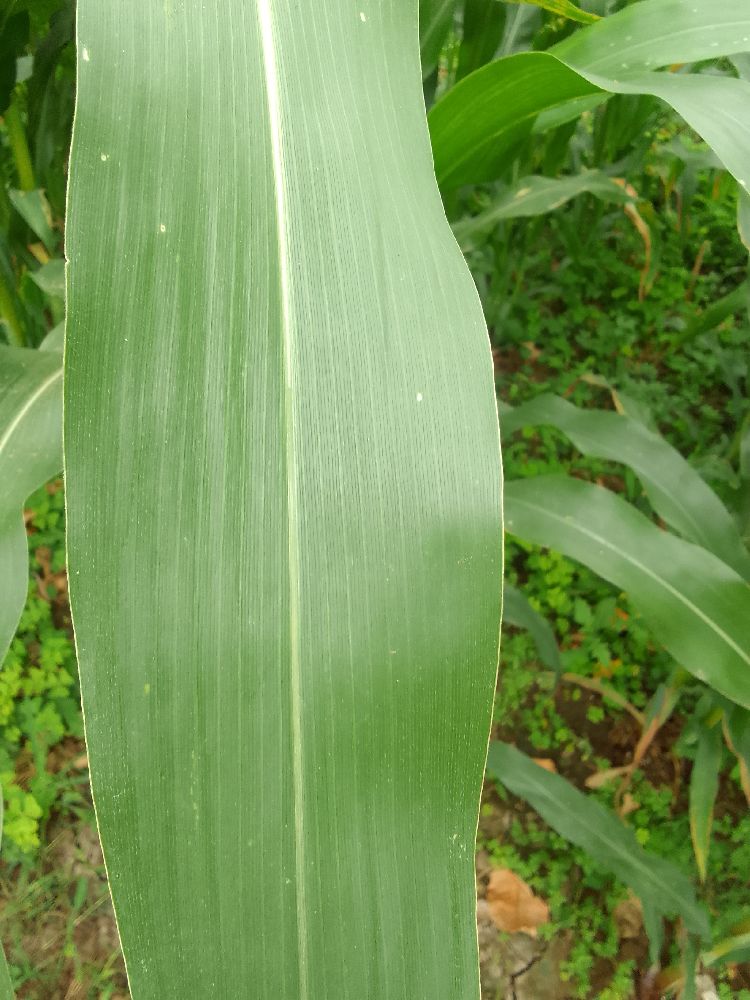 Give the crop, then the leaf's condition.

maize, healthy
